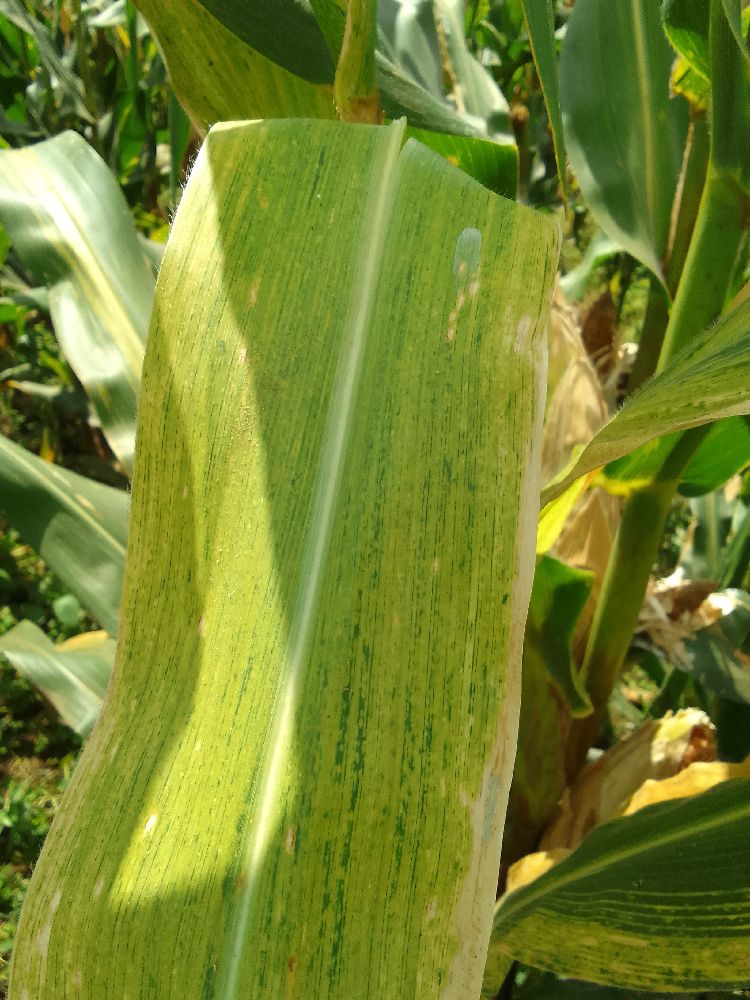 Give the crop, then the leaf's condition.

maize, maize lethal necrosis
